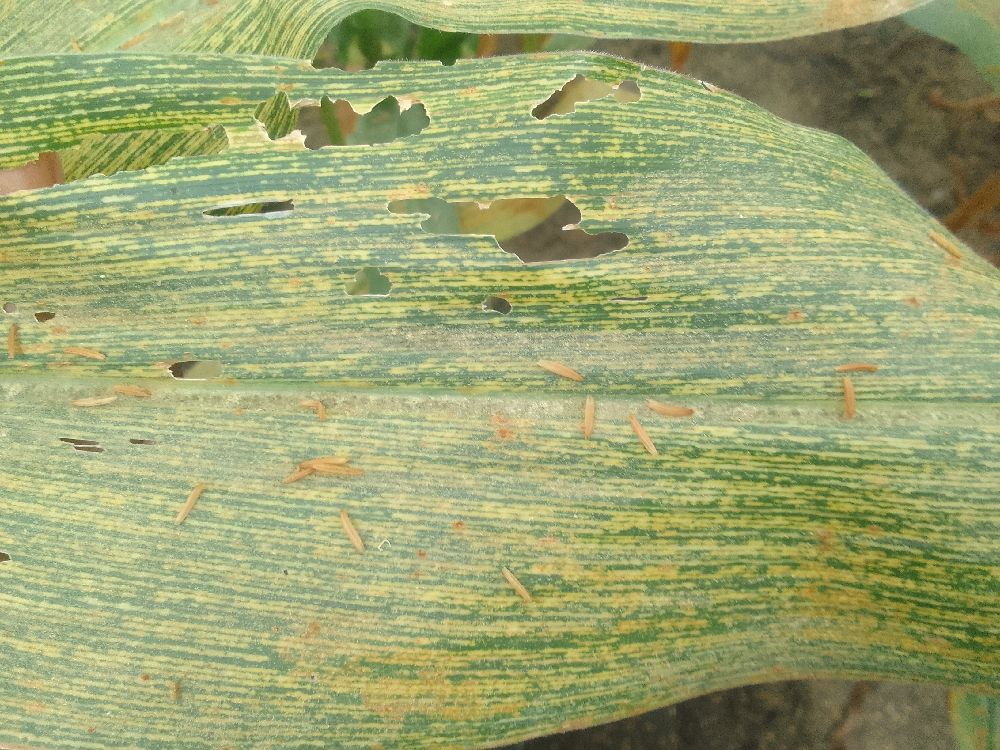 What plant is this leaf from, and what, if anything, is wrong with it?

maize, maize streak virus
